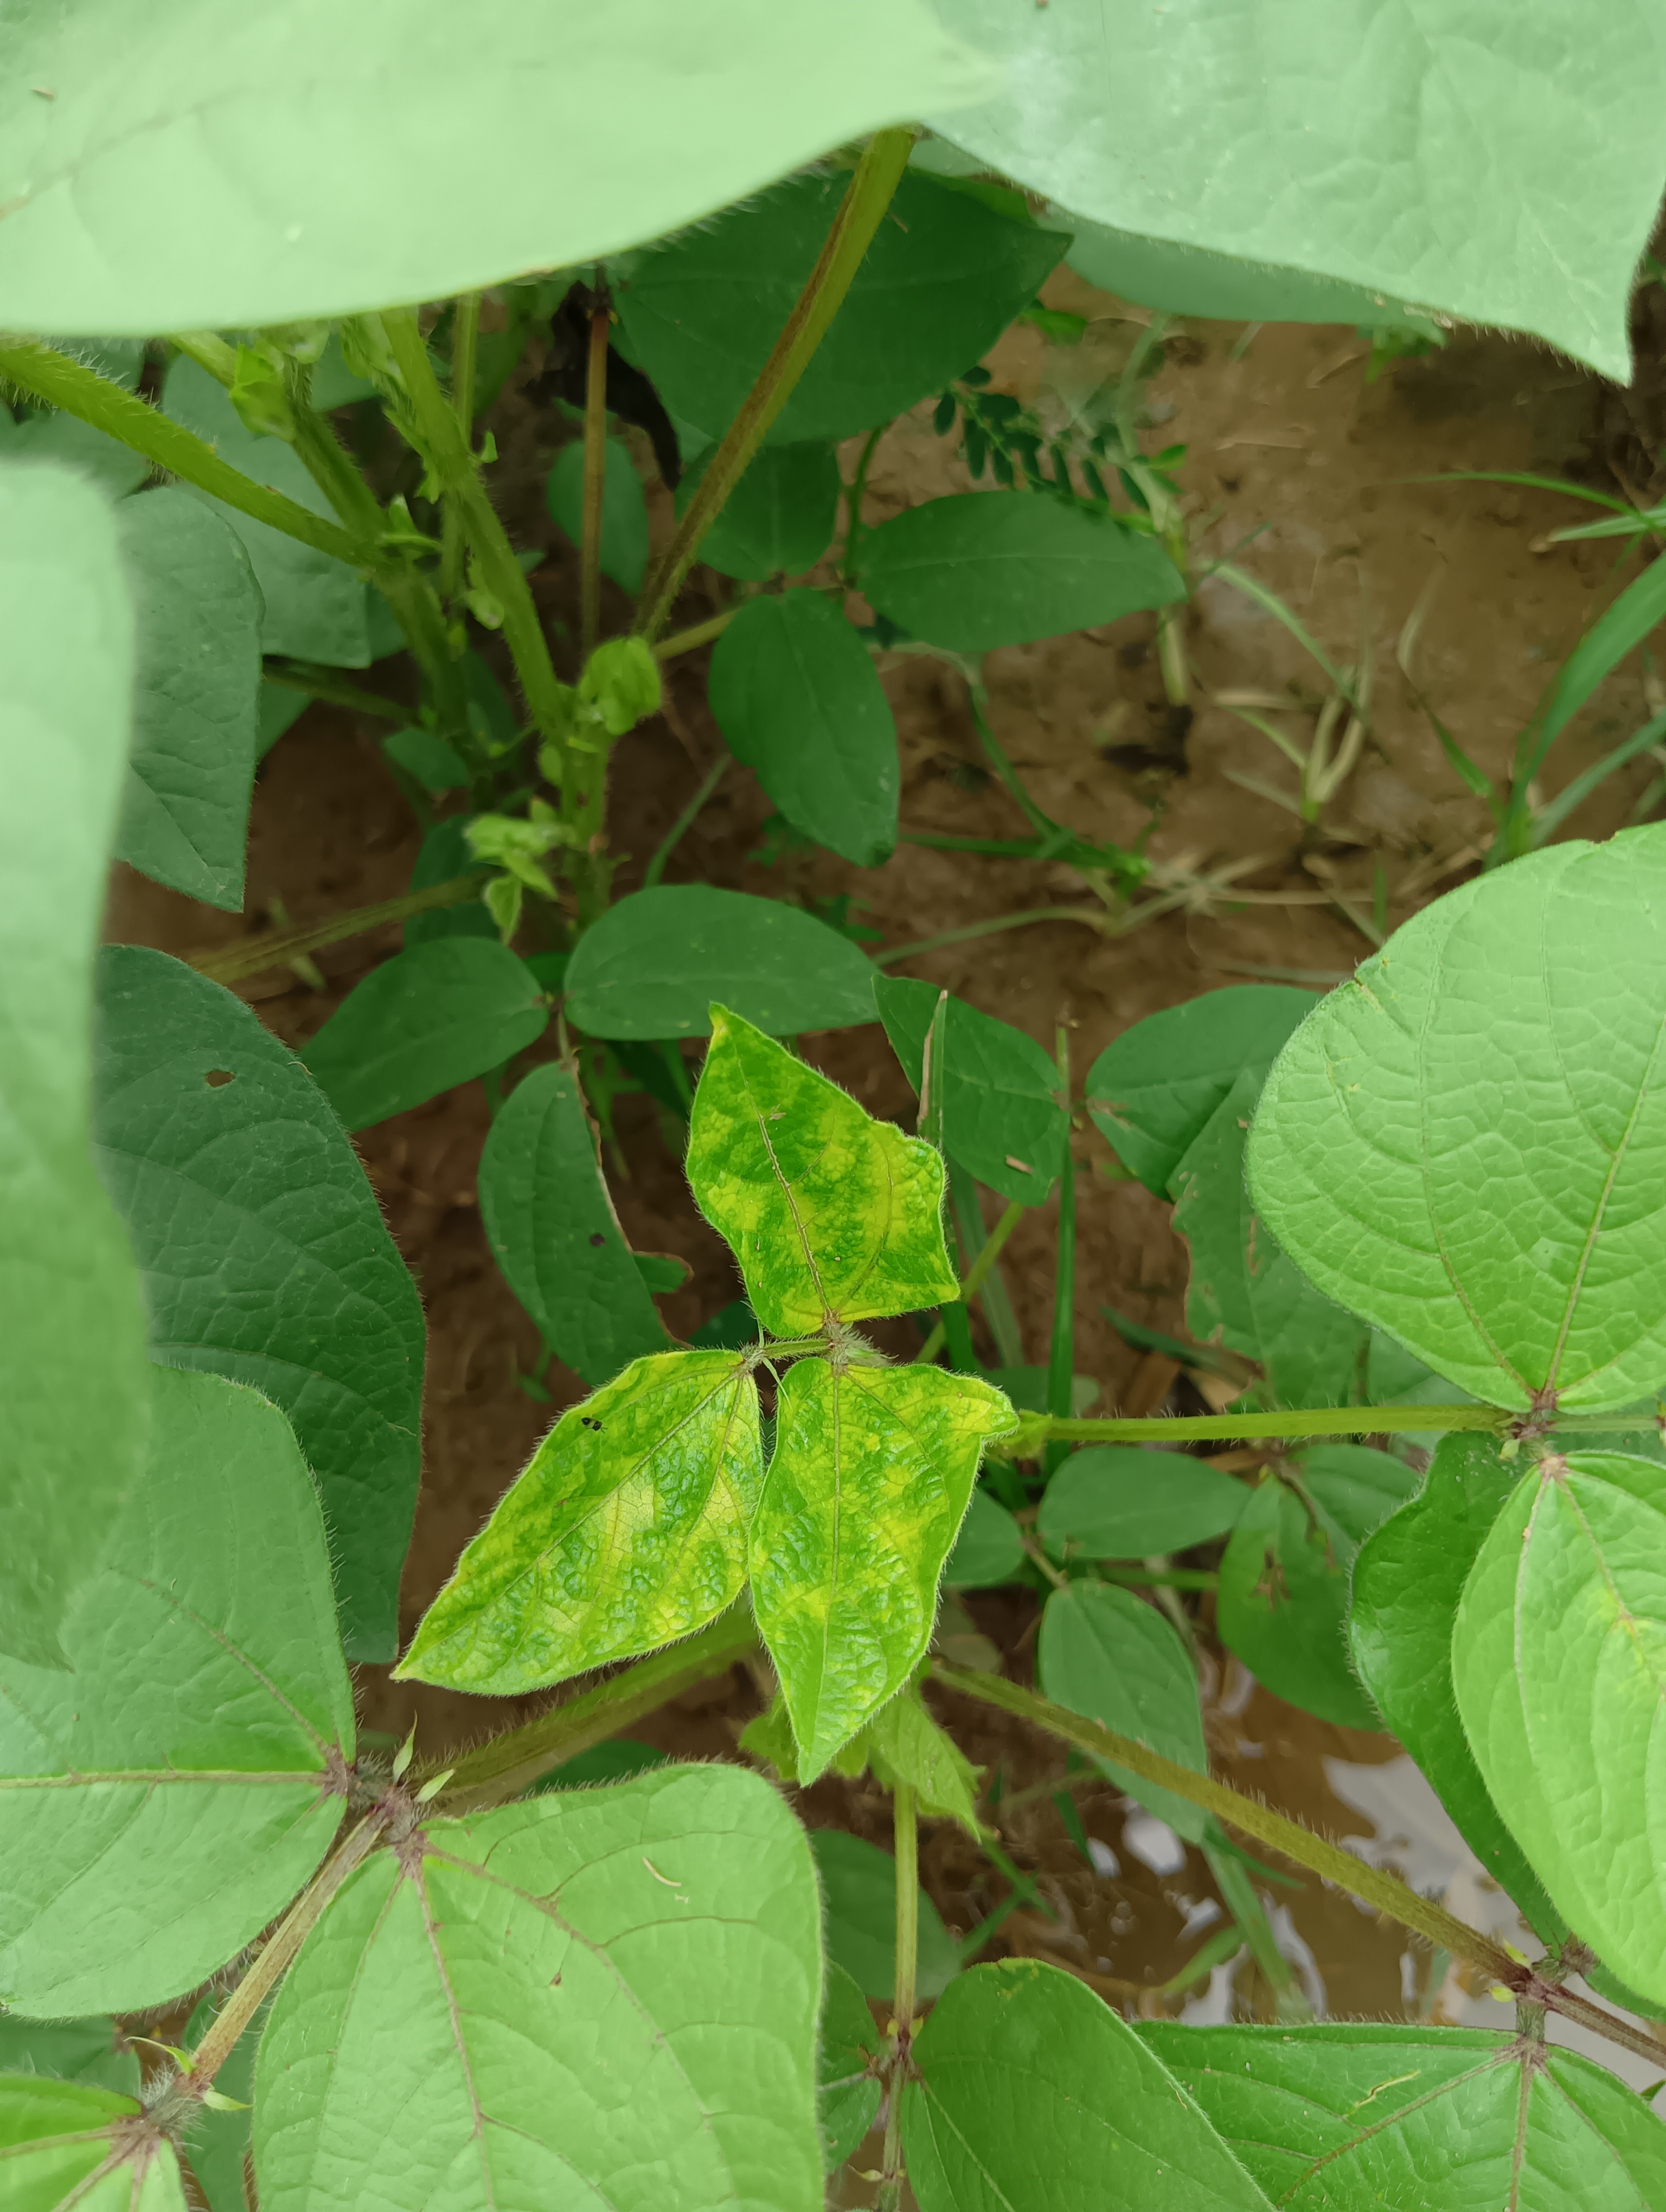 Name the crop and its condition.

mungbean, yellow mosaic
